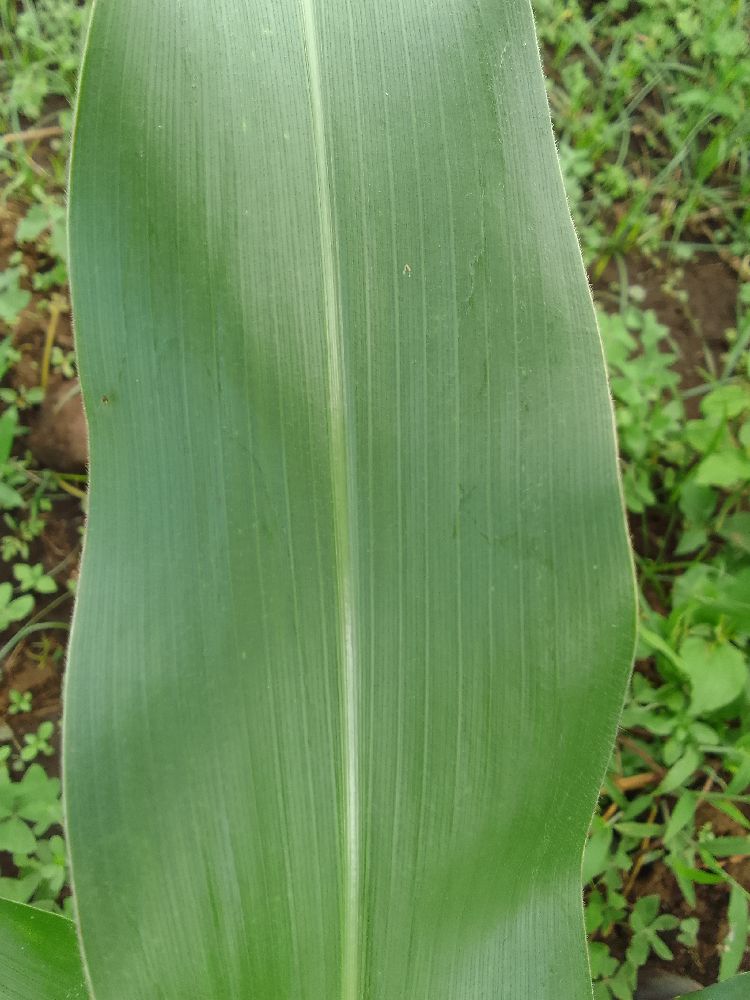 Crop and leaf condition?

maize, healthy
